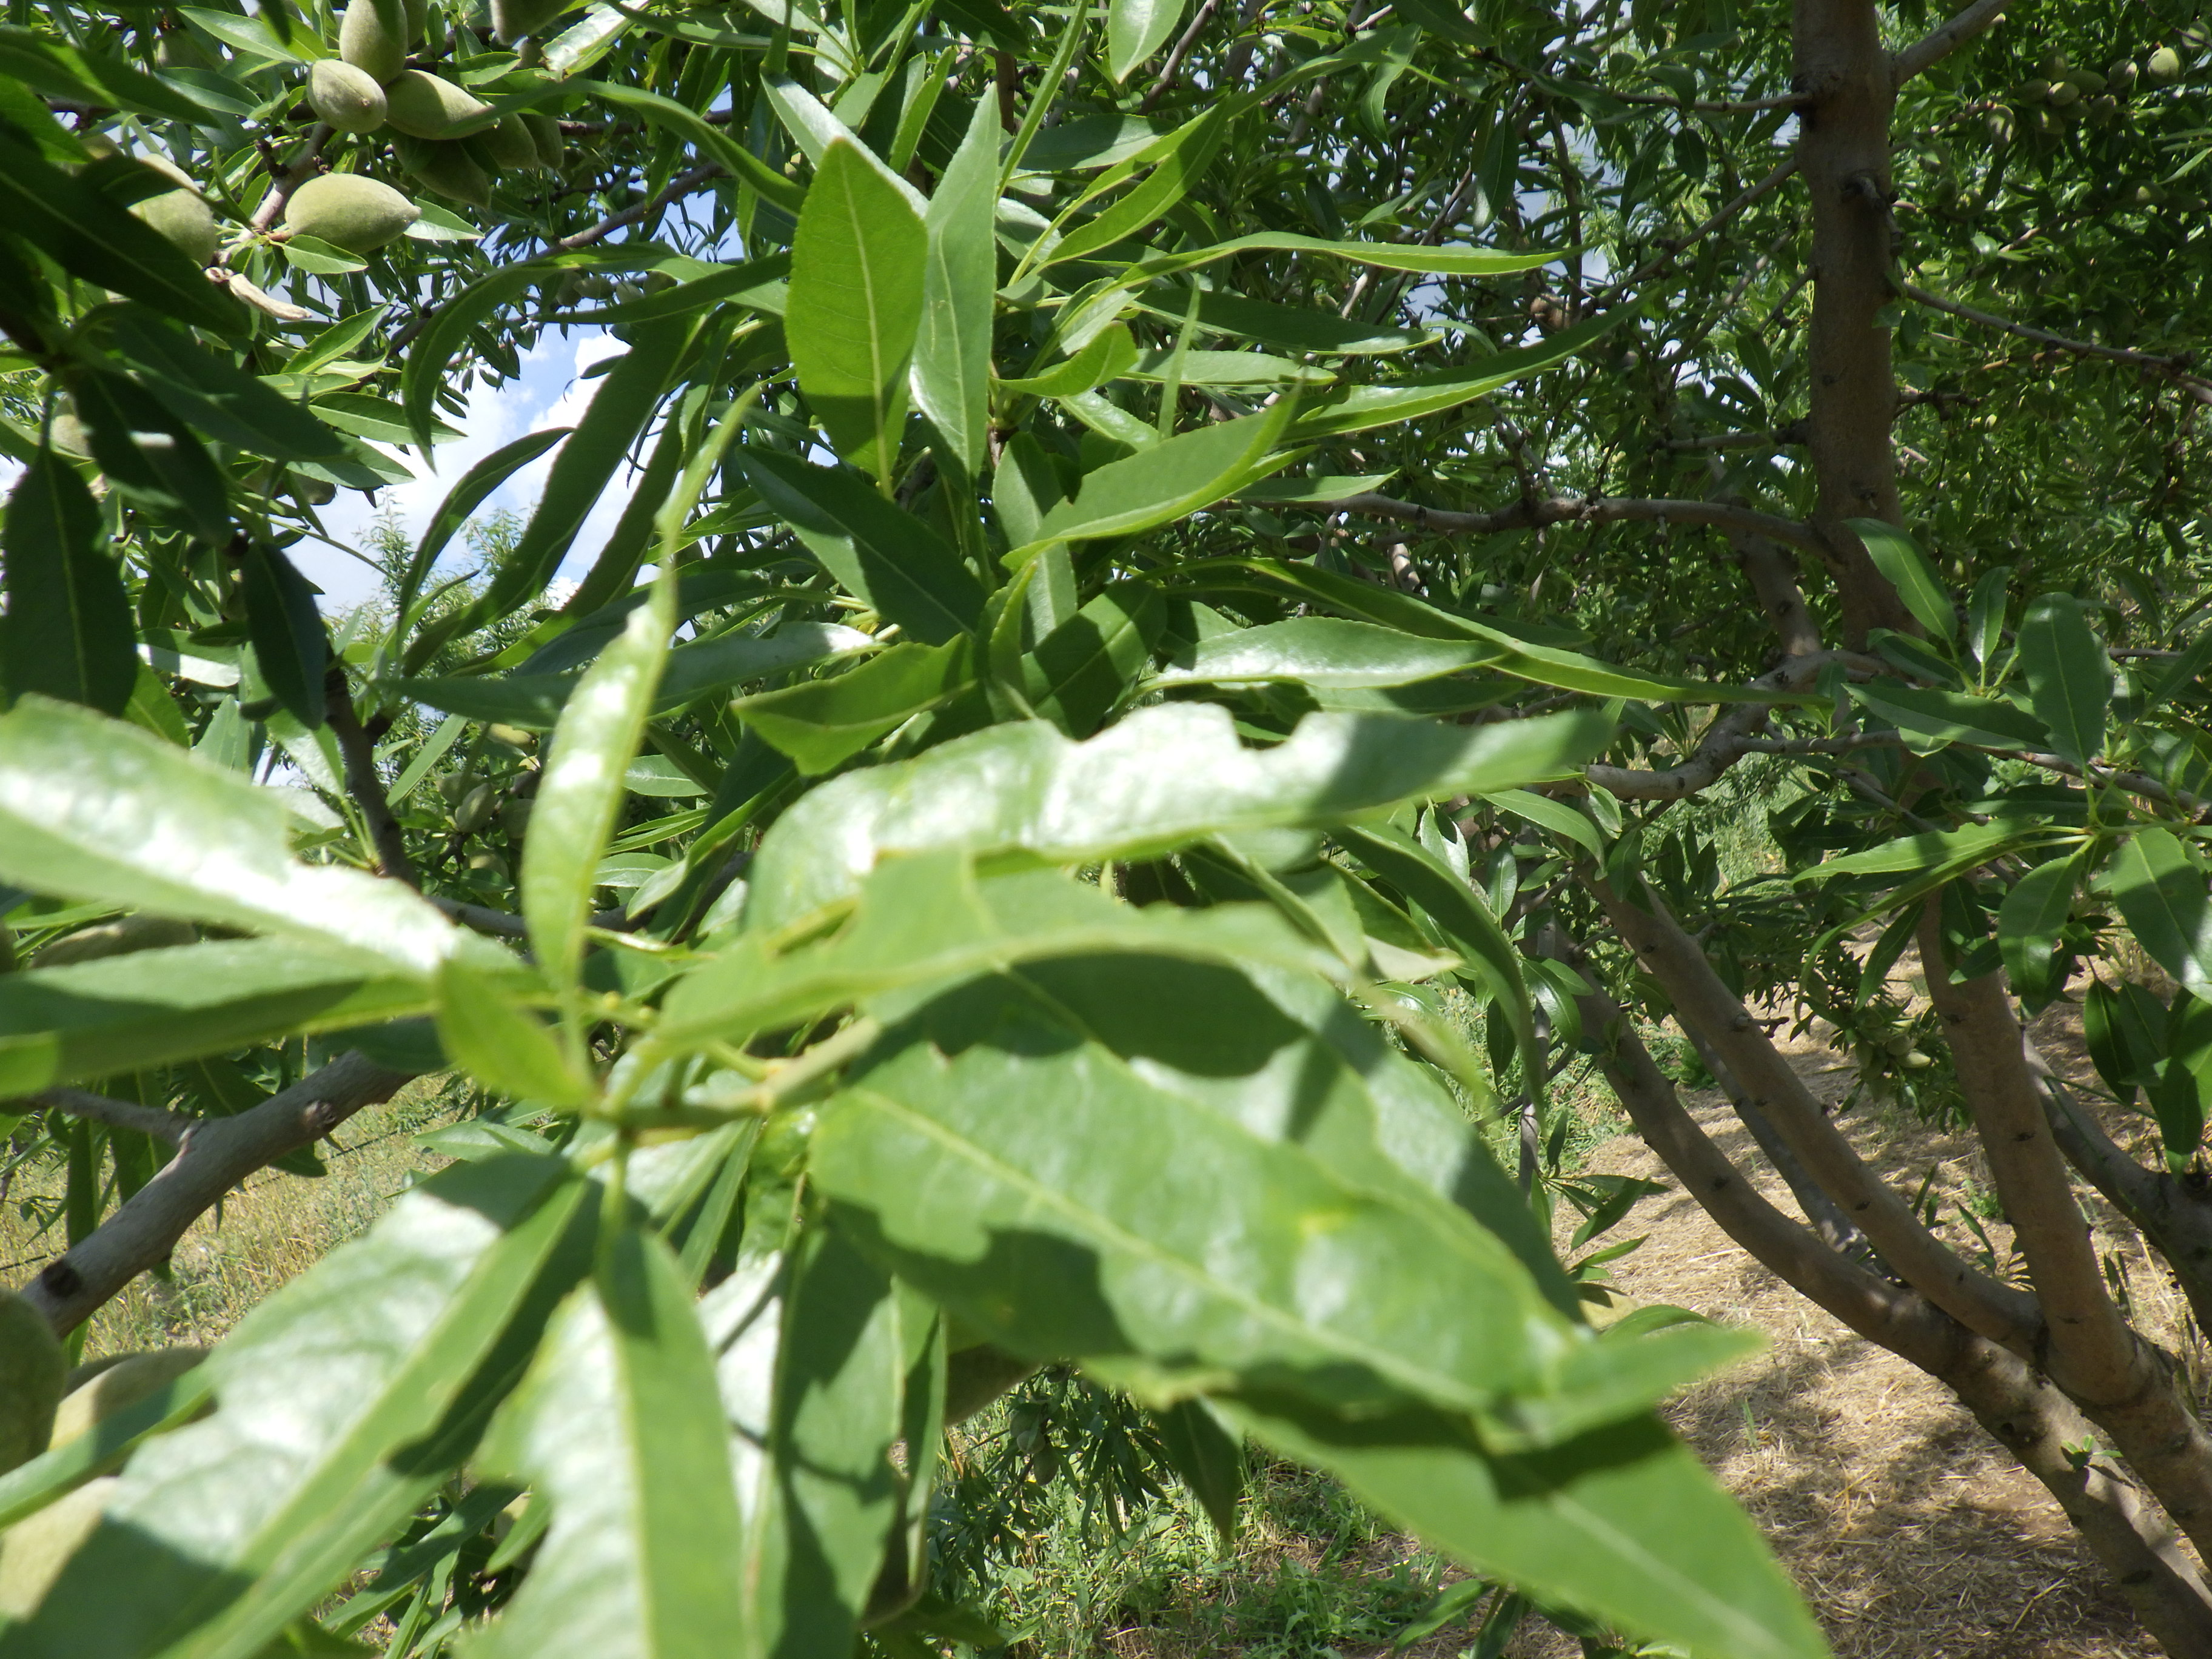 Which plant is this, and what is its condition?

almond, phytophagous
